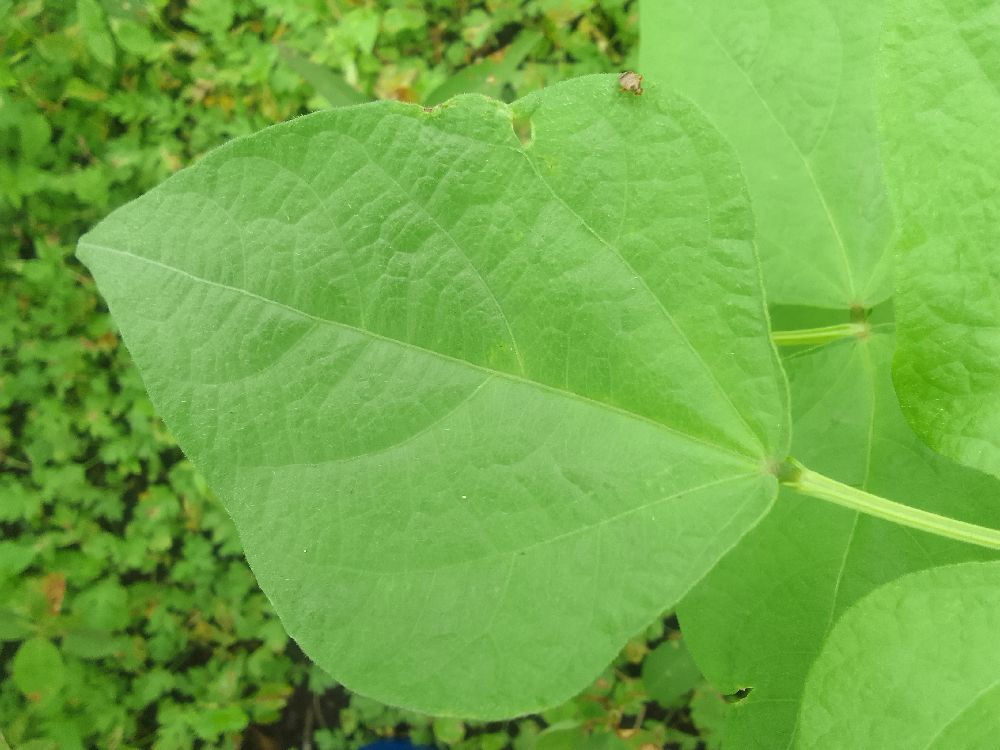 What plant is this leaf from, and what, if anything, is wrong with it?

common bean, healthy
